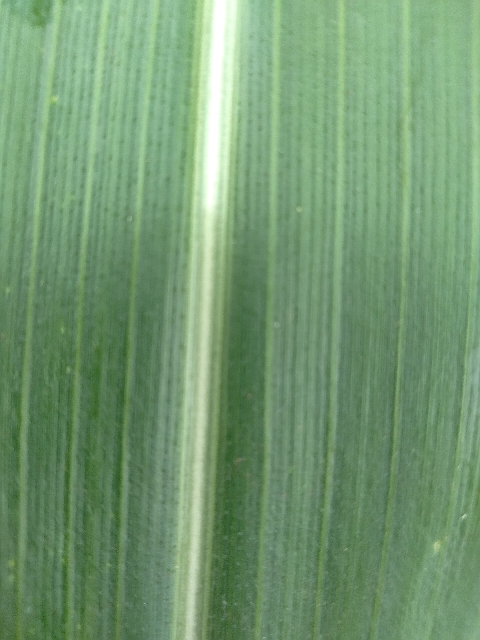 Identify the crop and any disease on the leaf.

maize, healthy
